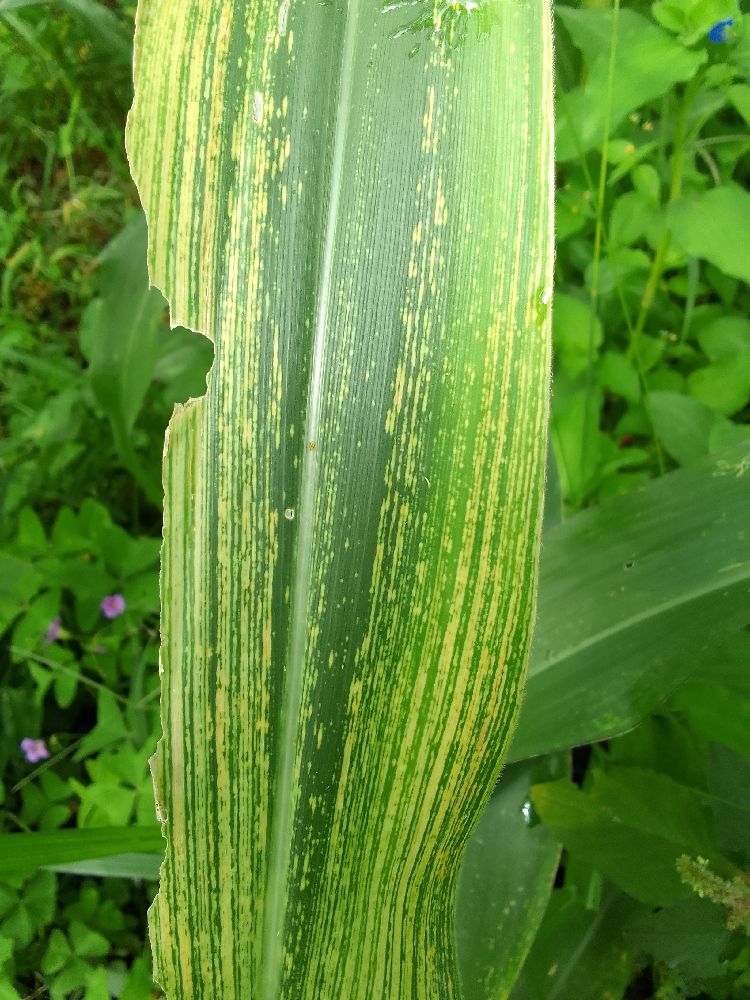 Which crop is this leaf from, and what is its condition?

maize, maize streak virus
